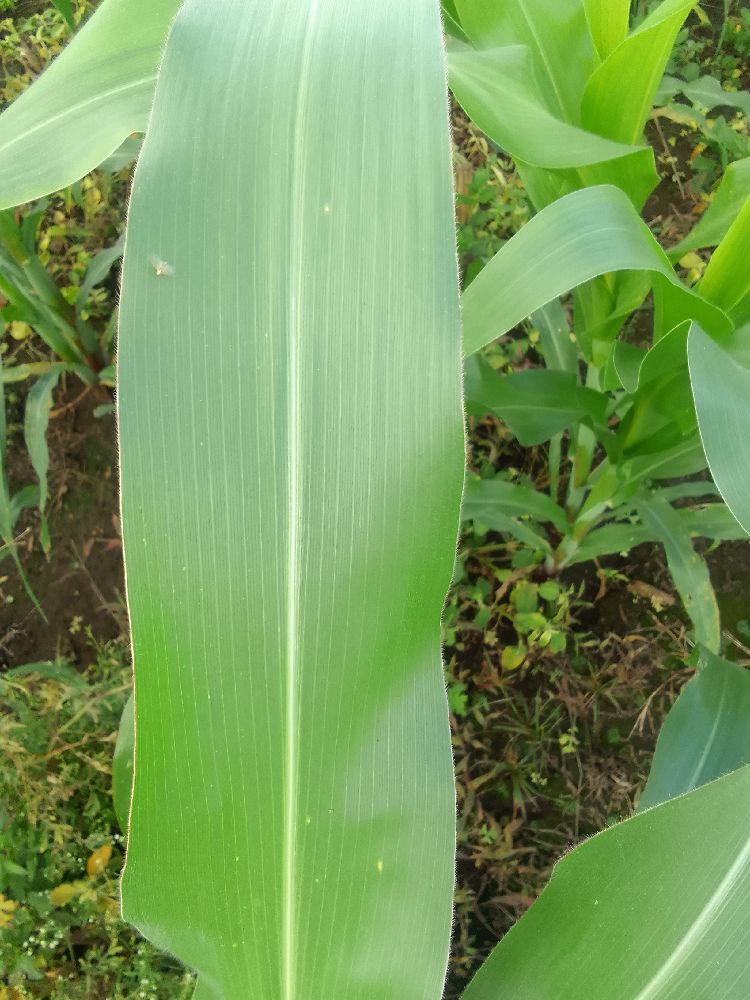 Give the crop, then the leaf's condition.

maize, healthy
